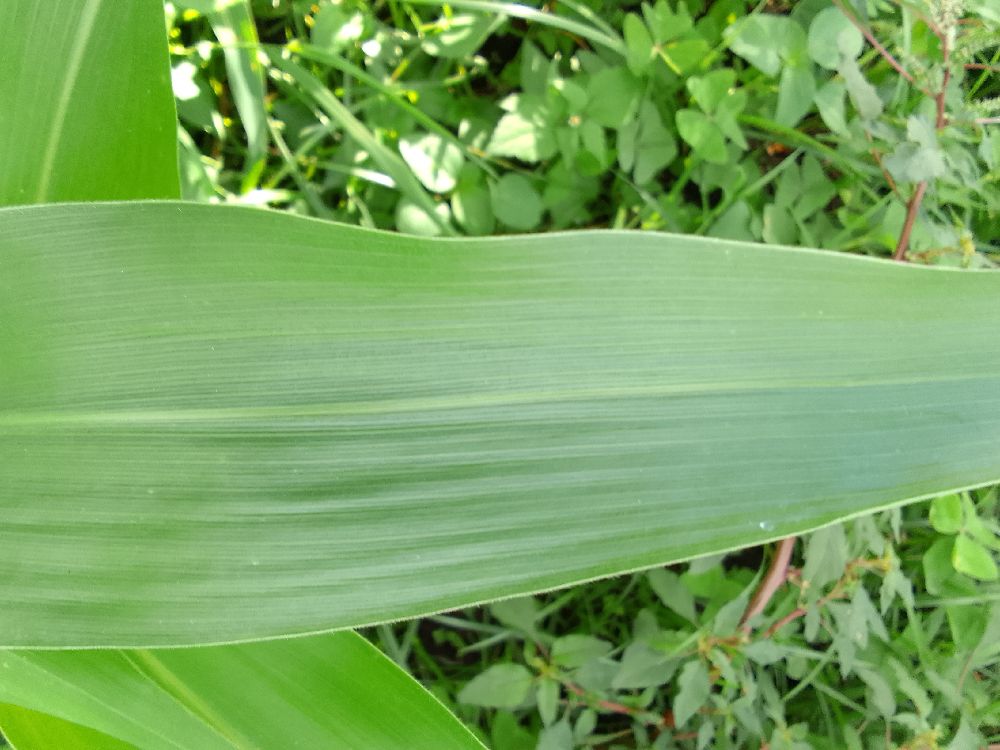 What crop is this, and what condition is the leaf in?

maize, healthy
